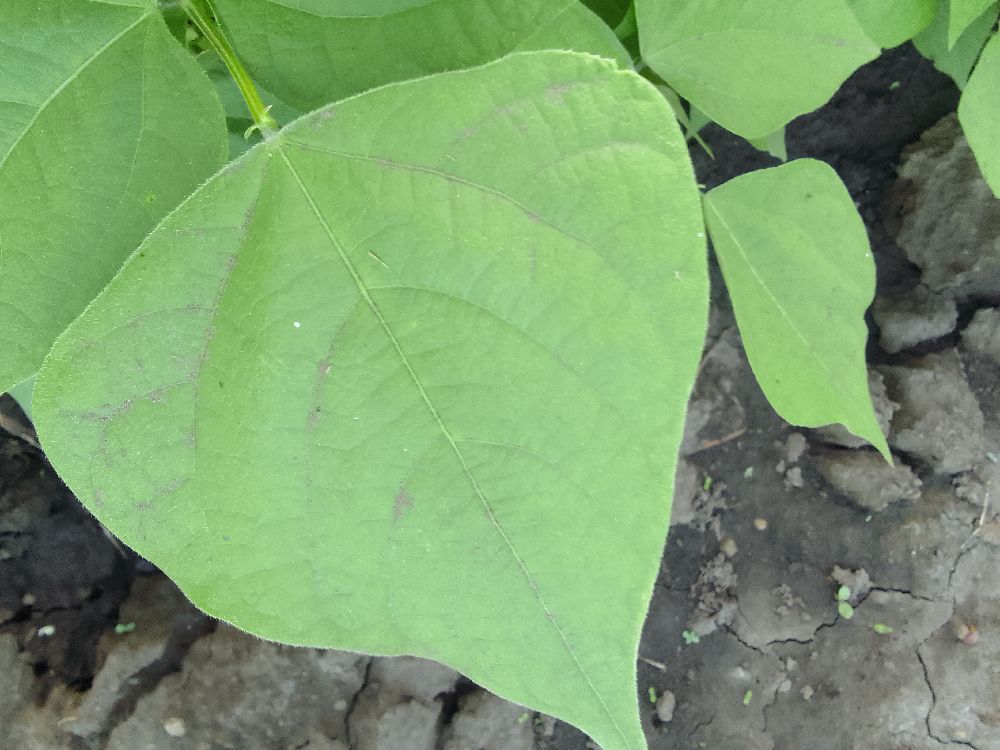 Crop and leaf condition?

common bean, healthy
